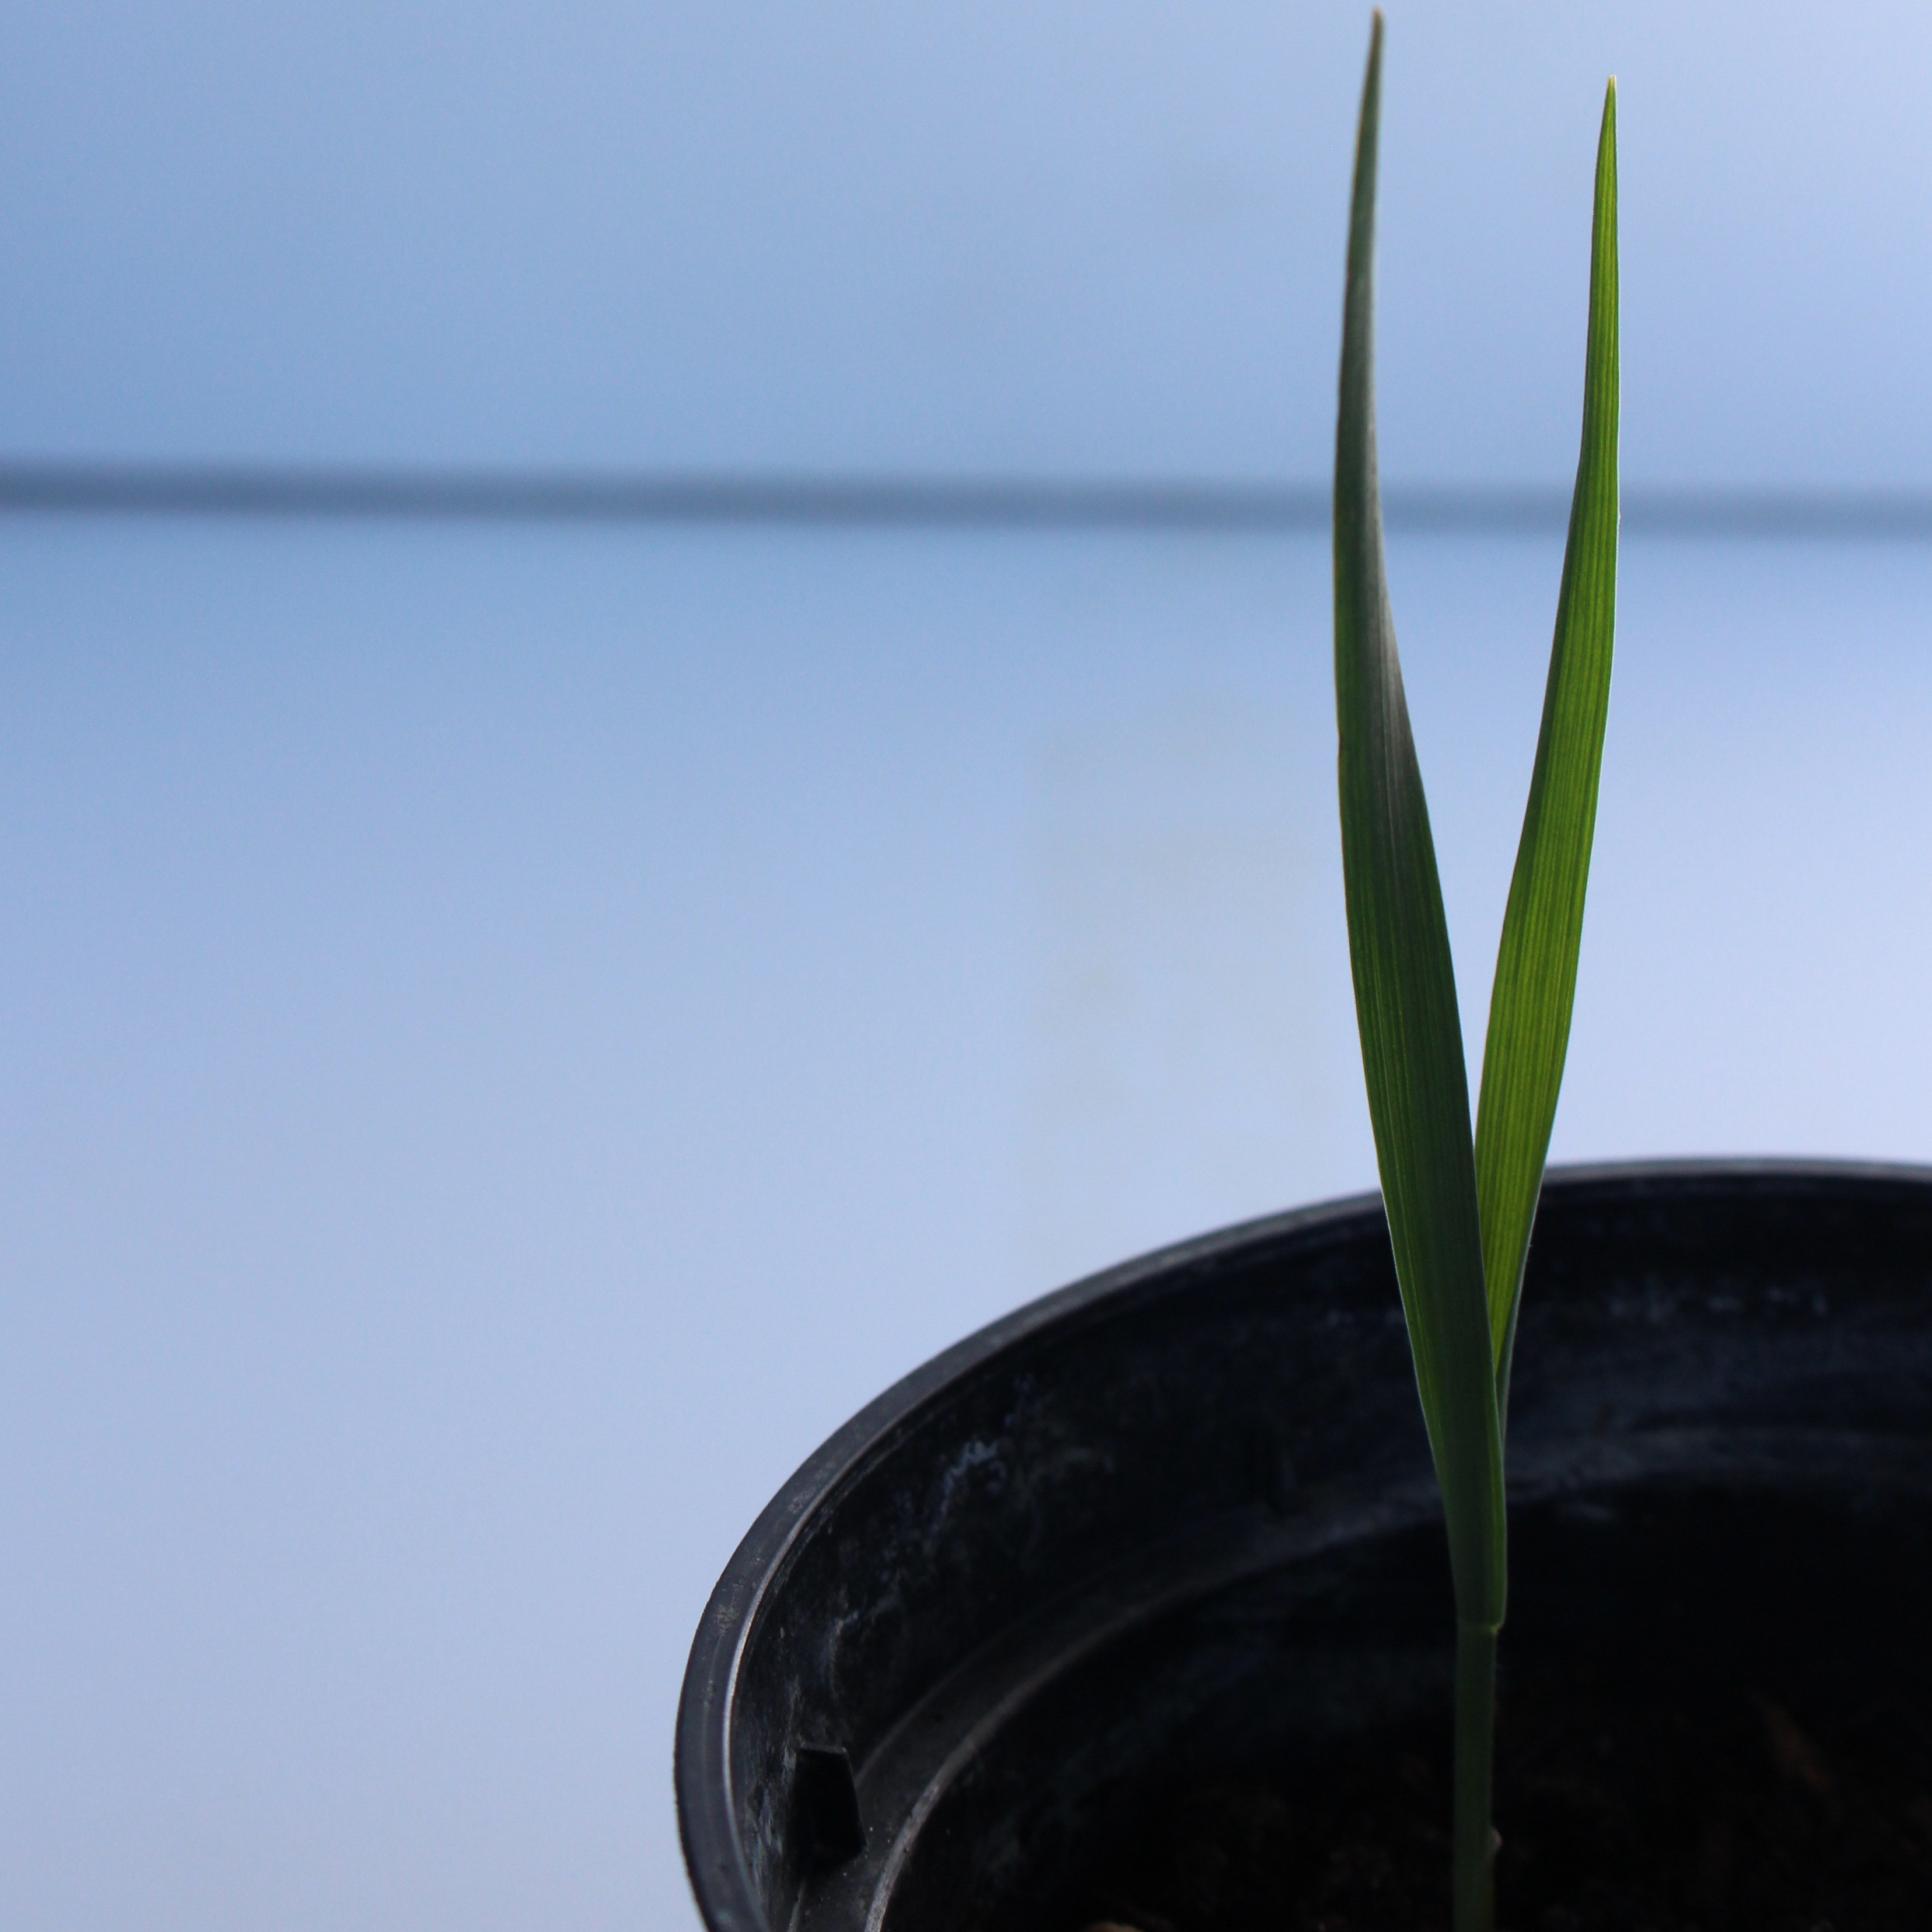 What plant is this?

Avena sterilis
